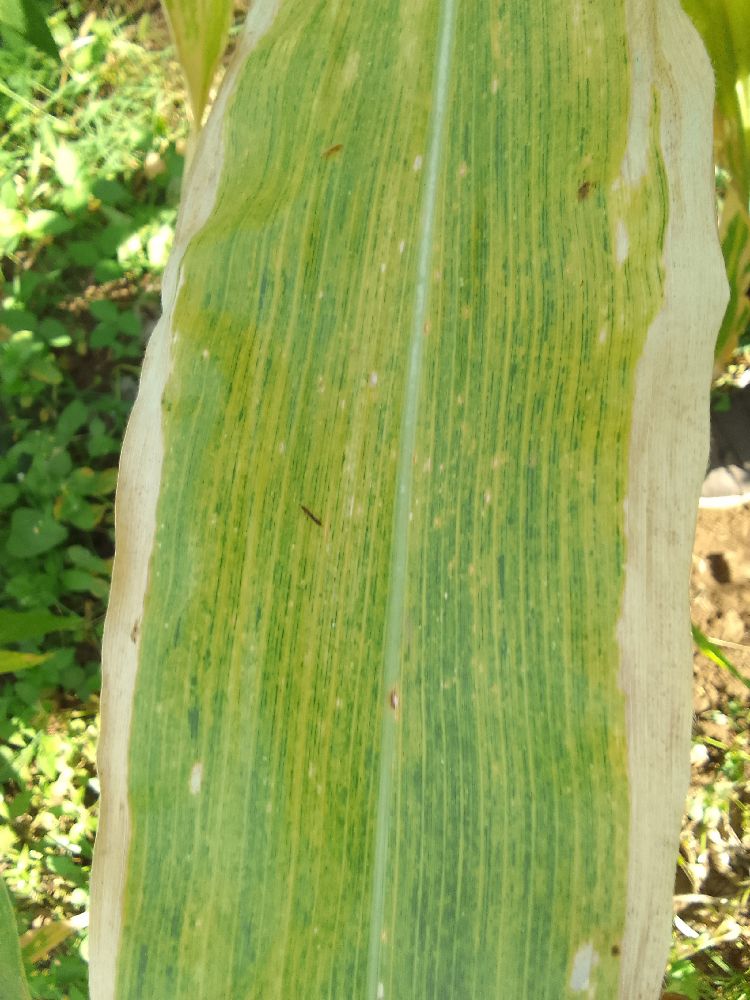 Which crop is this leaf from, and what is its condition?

maize, maize lethal necrosis
